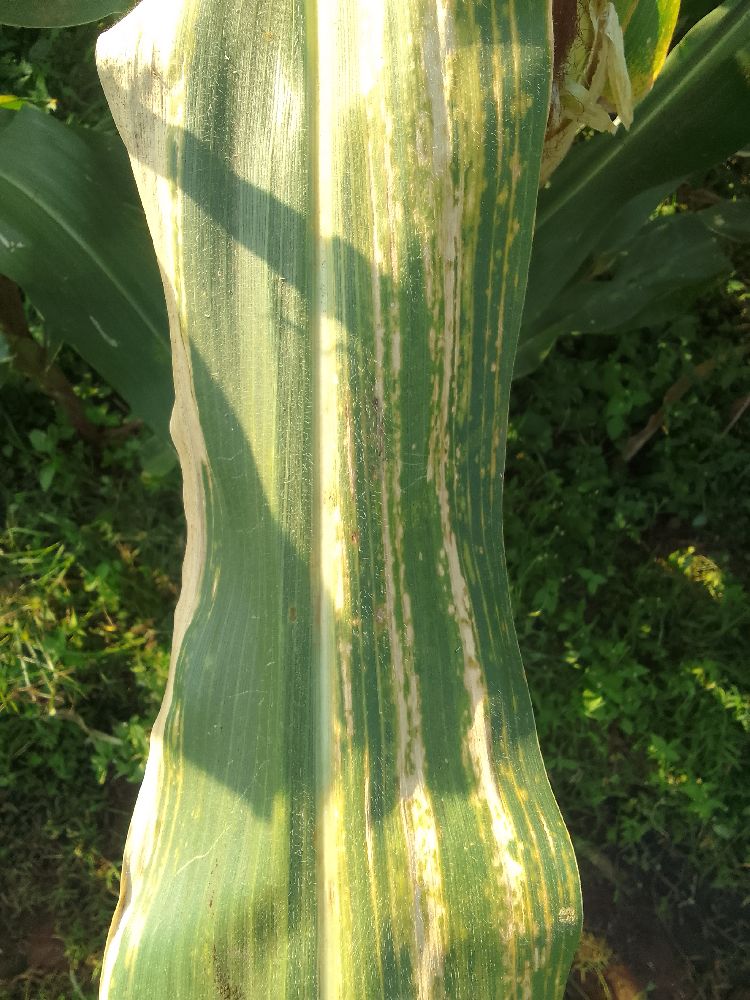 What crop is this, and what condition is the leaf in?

maize, maize lethal necrosis
